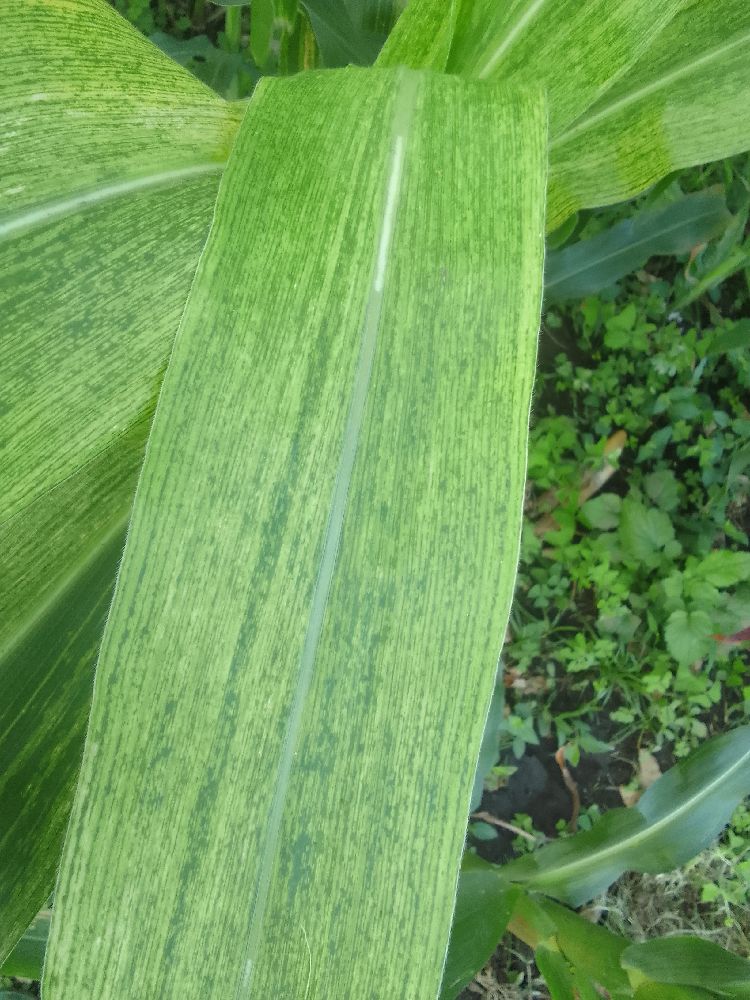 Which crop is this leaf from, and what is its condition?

maize, maize lethal necrosis
